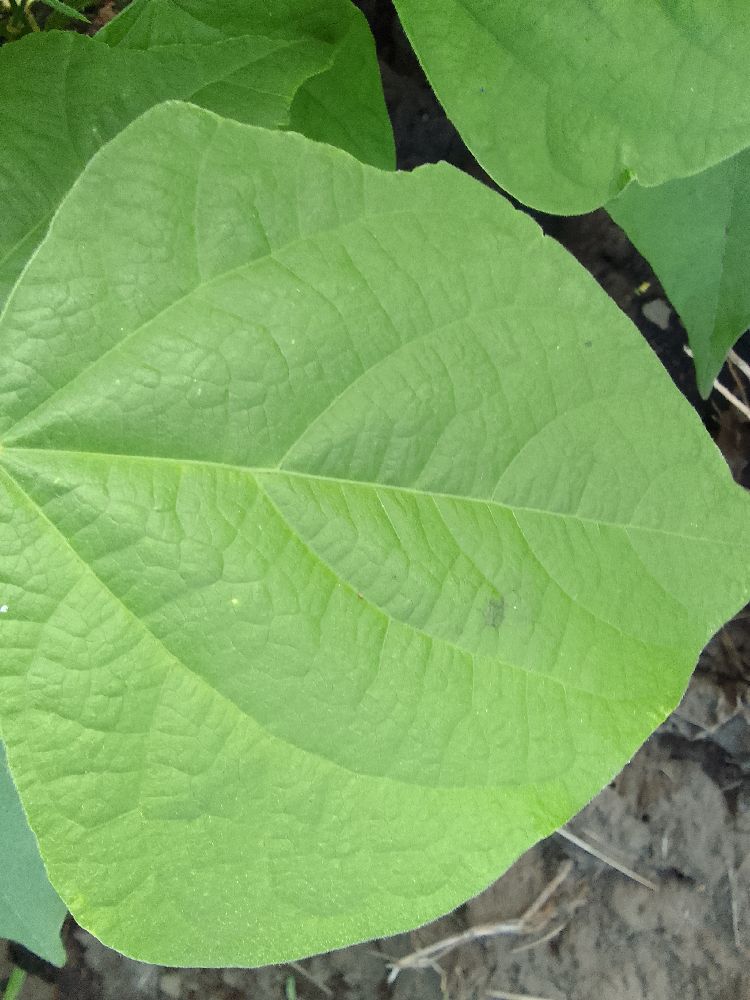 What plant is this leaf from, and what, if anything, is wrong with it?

common bean, healthy
